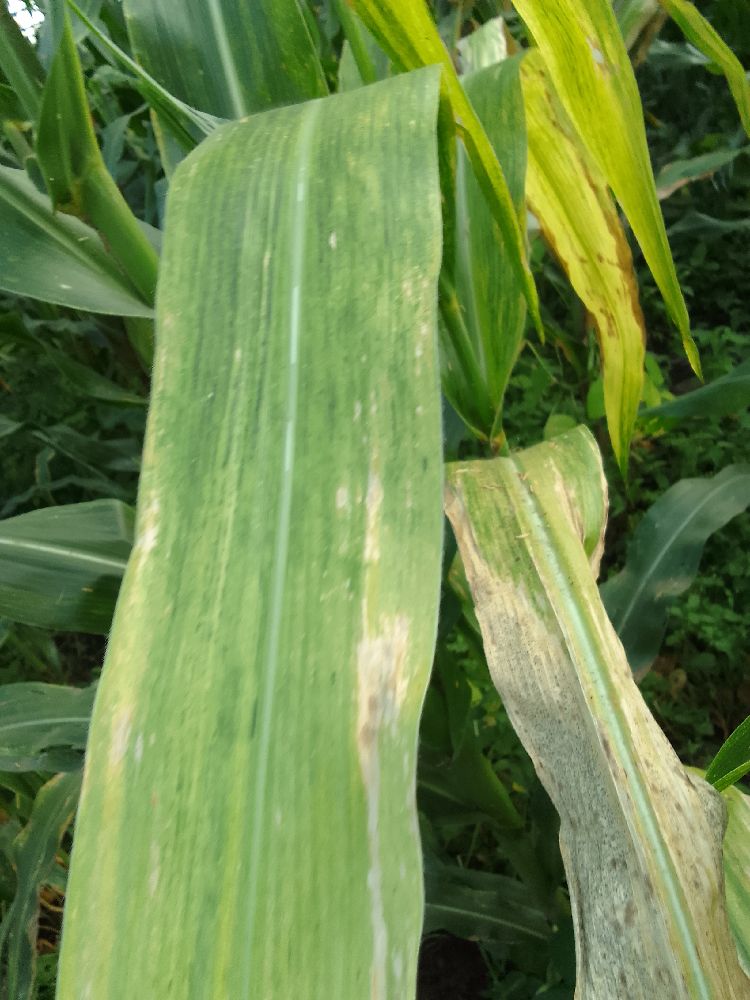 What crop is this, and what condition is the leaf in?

maize, maize lethal necrosis
